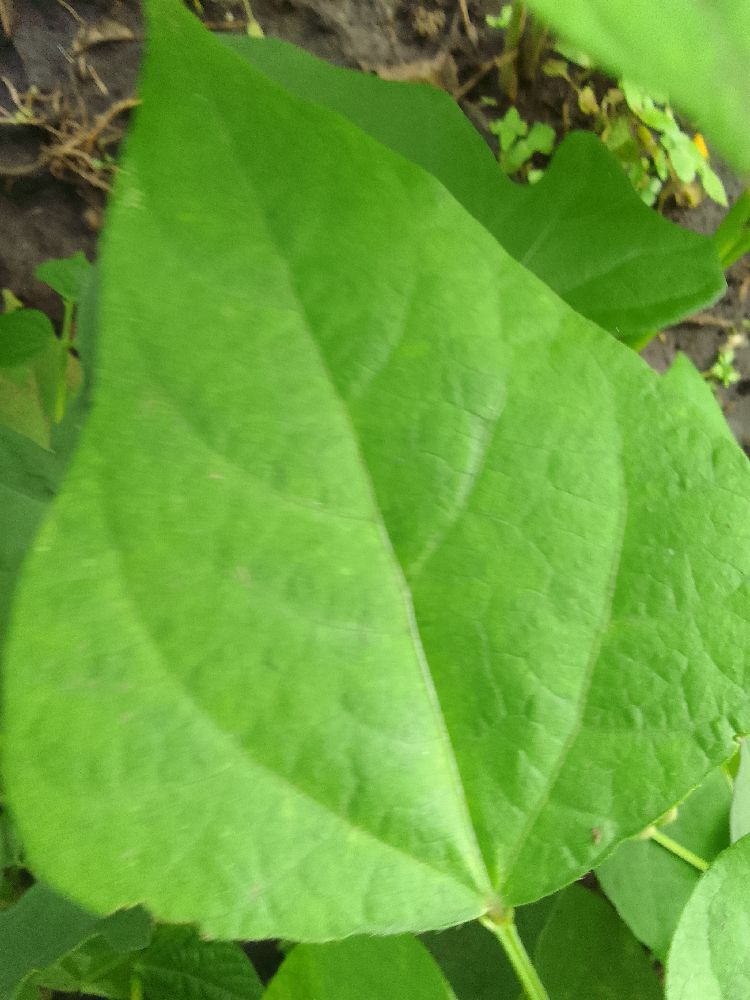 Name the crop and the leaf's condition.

common bean, healthy
